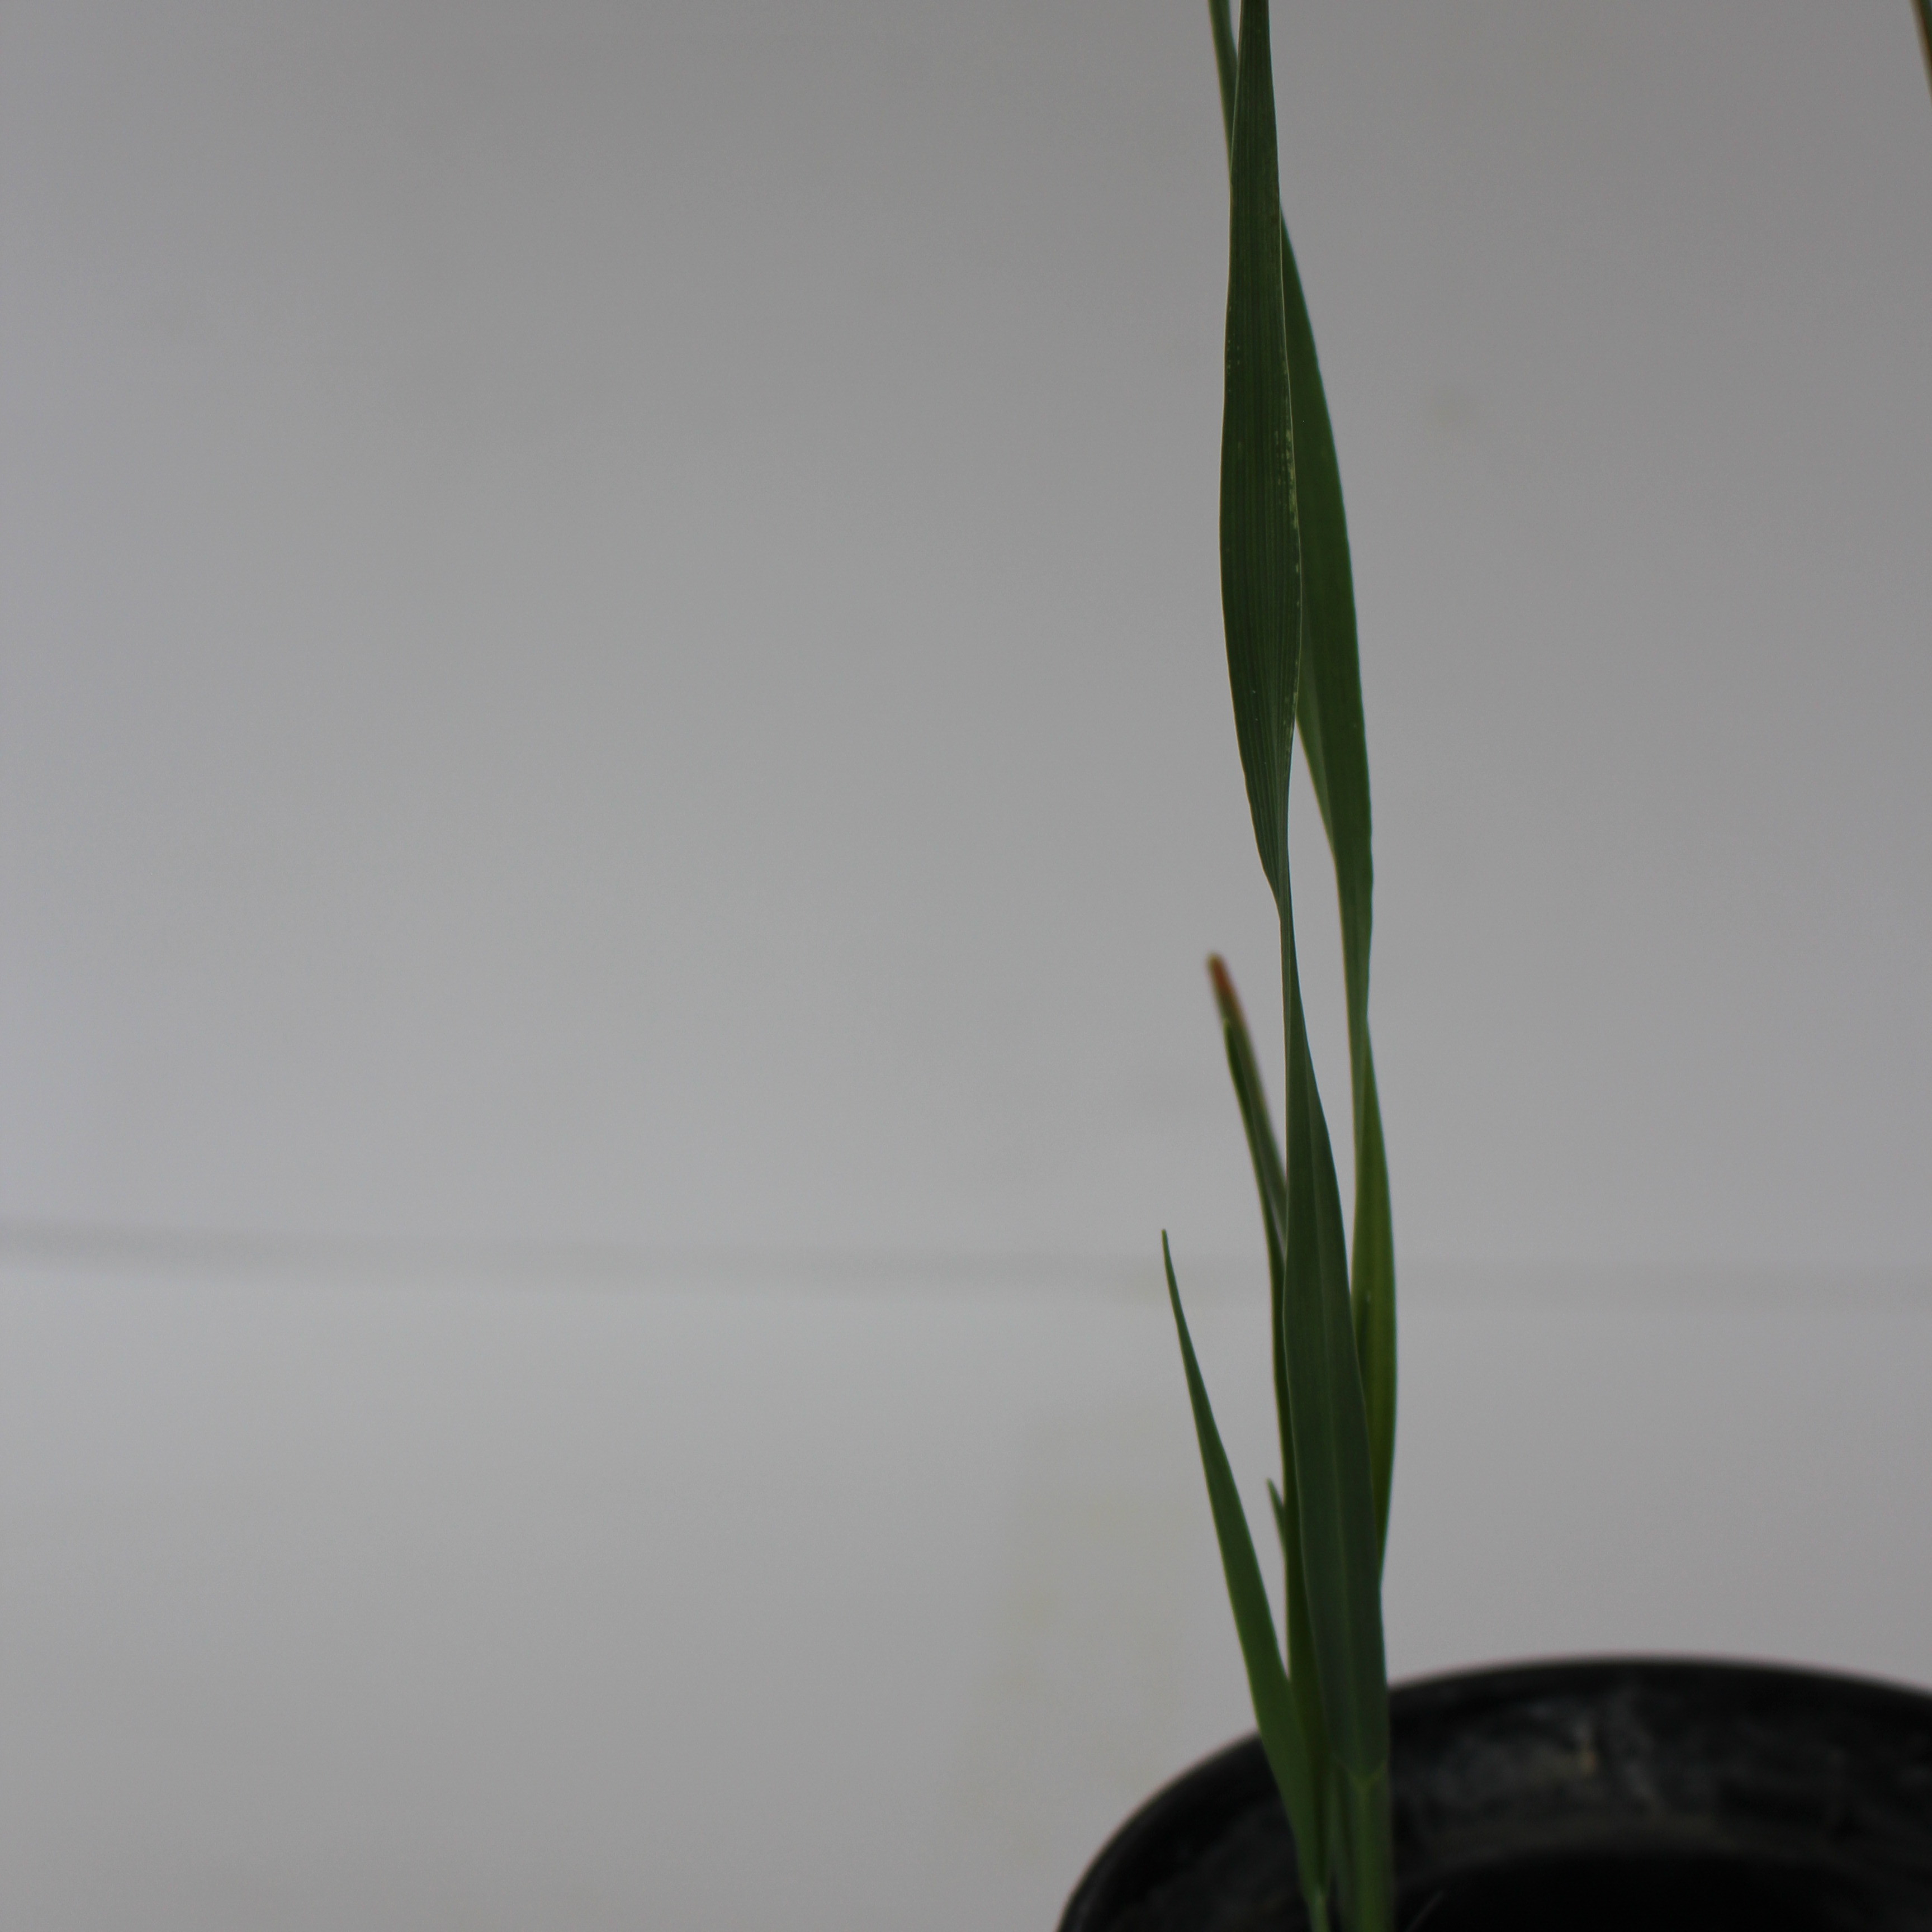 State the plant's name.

Avena sterilis
